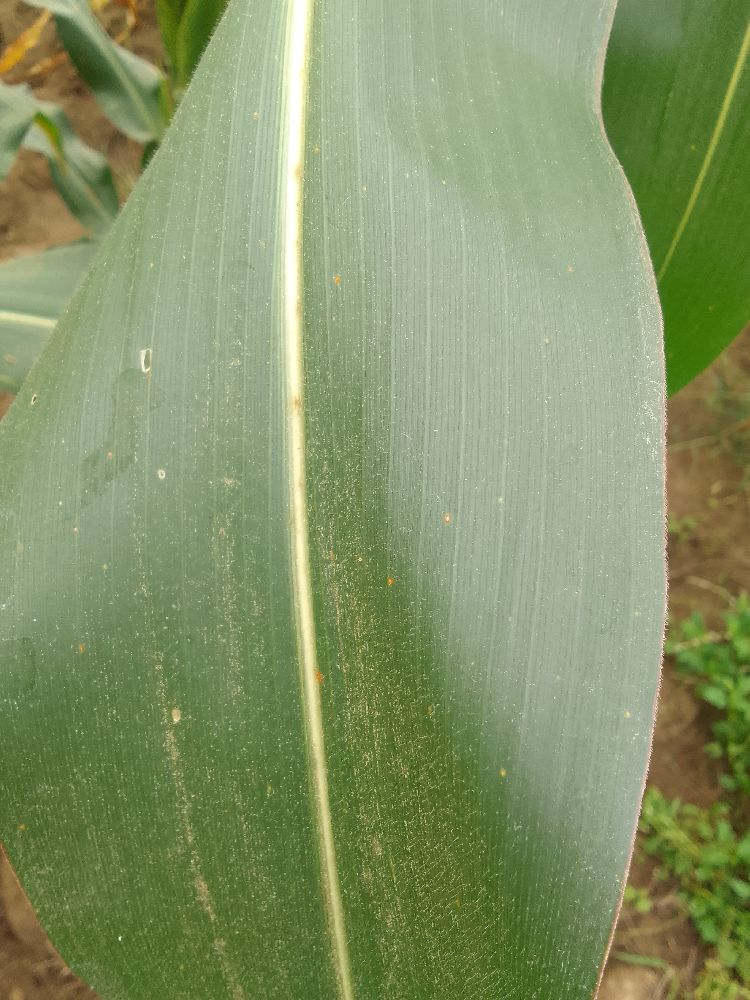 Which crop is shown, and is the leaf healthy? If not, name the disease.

maize, healthy
